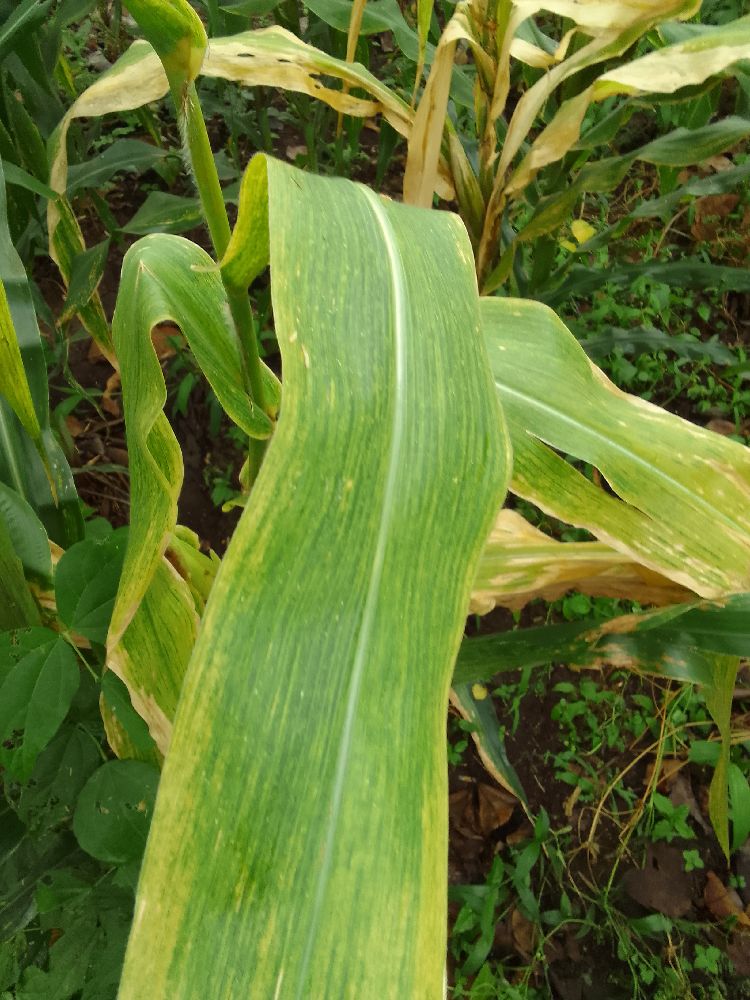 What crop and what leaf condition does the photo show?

maize, maize lethal necrosis
